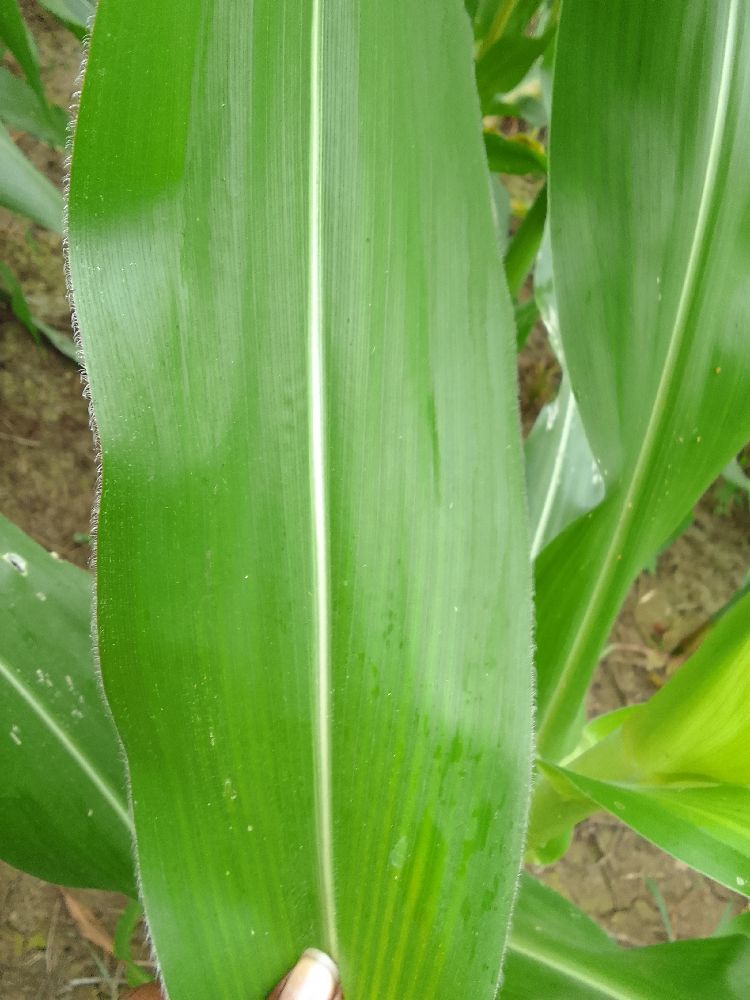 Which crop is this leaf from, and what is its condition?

maize, healthy
